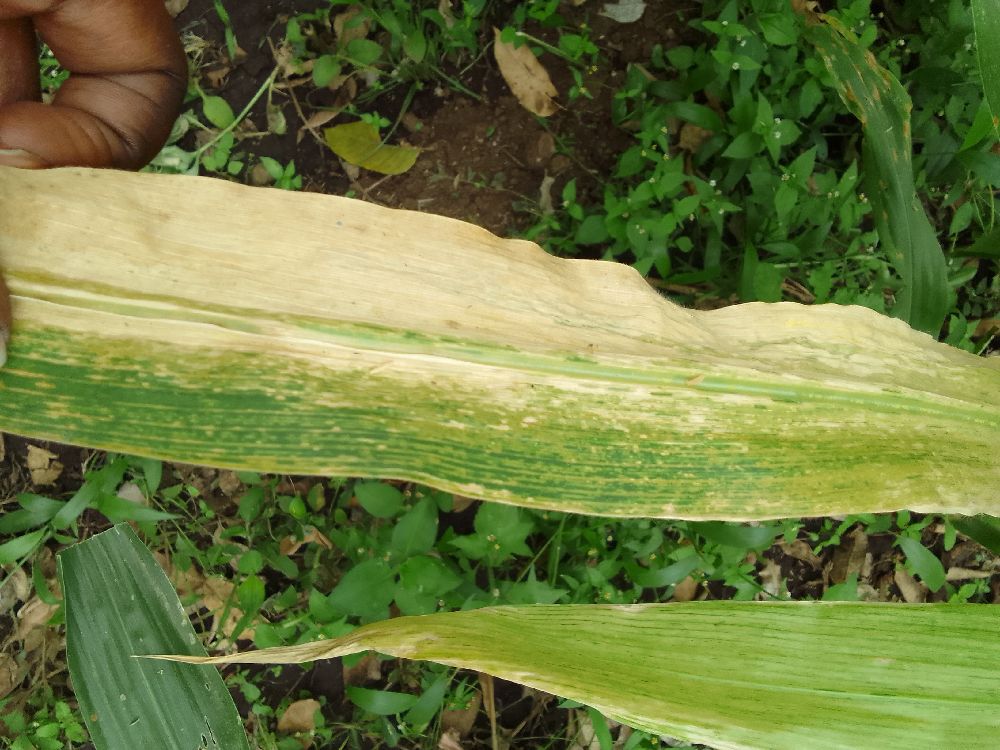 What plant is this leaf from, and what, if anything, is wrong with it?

maize, maize lethal necrosis
